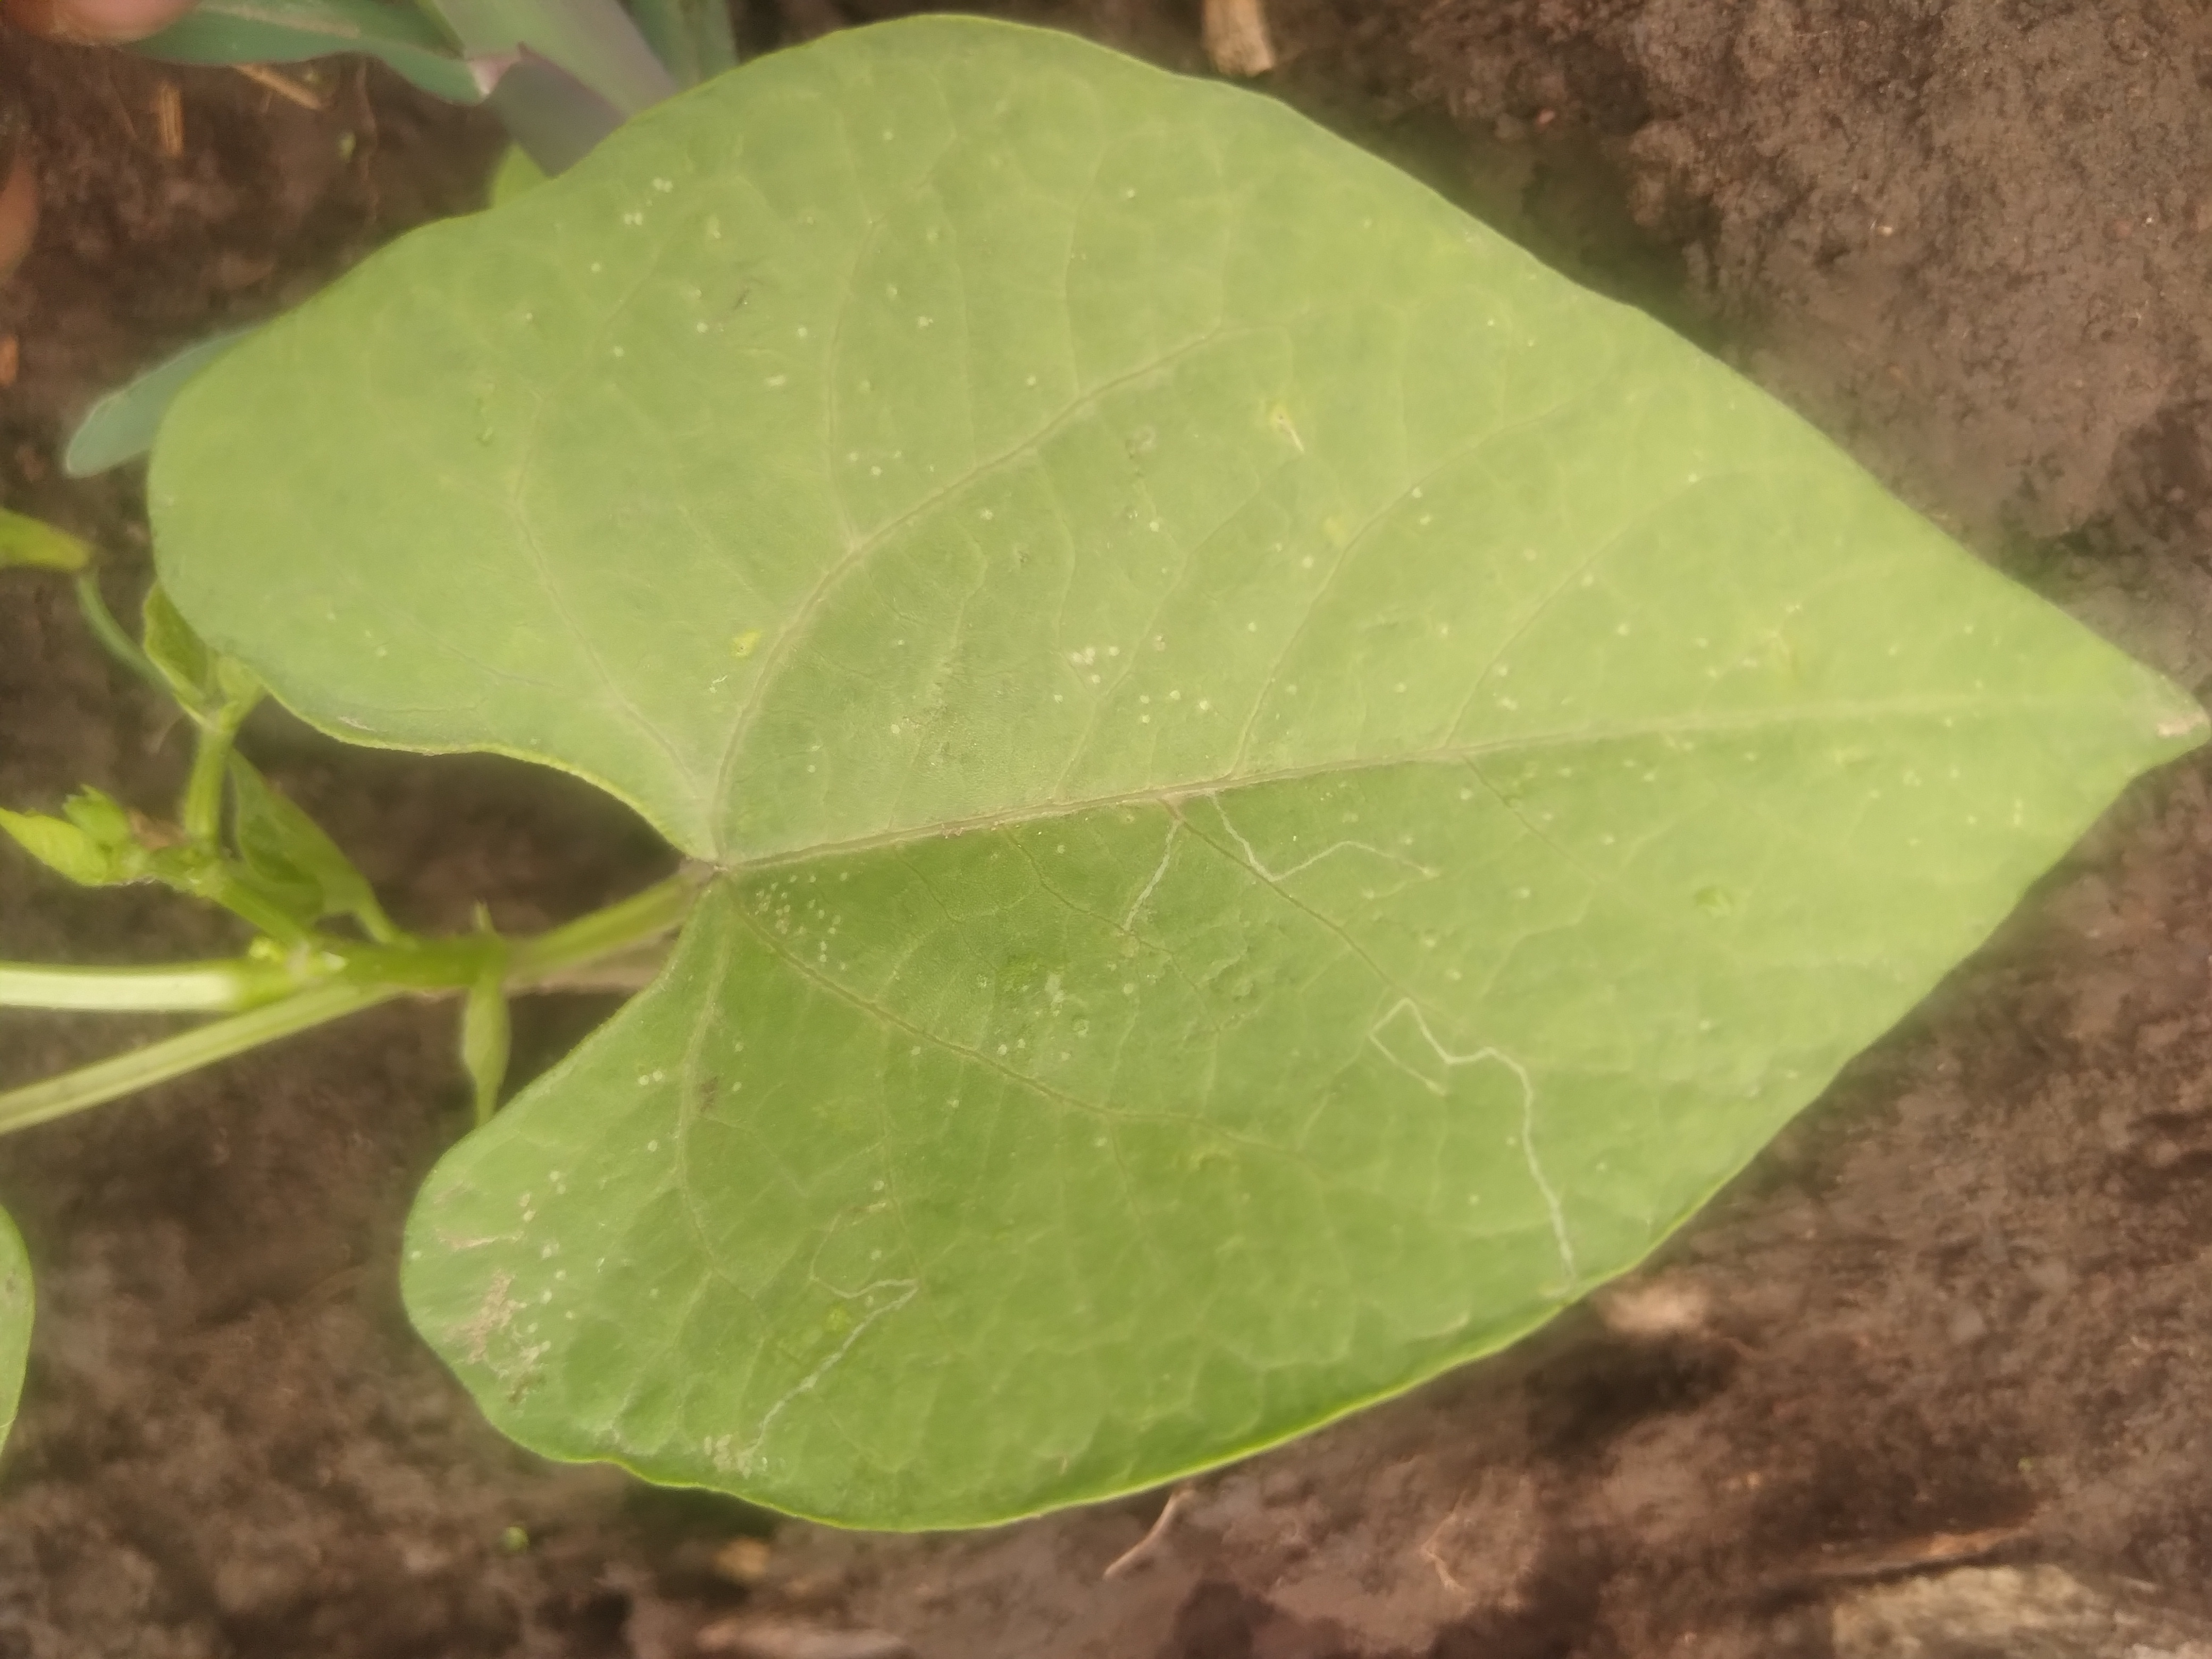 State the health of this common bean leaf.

healthy
